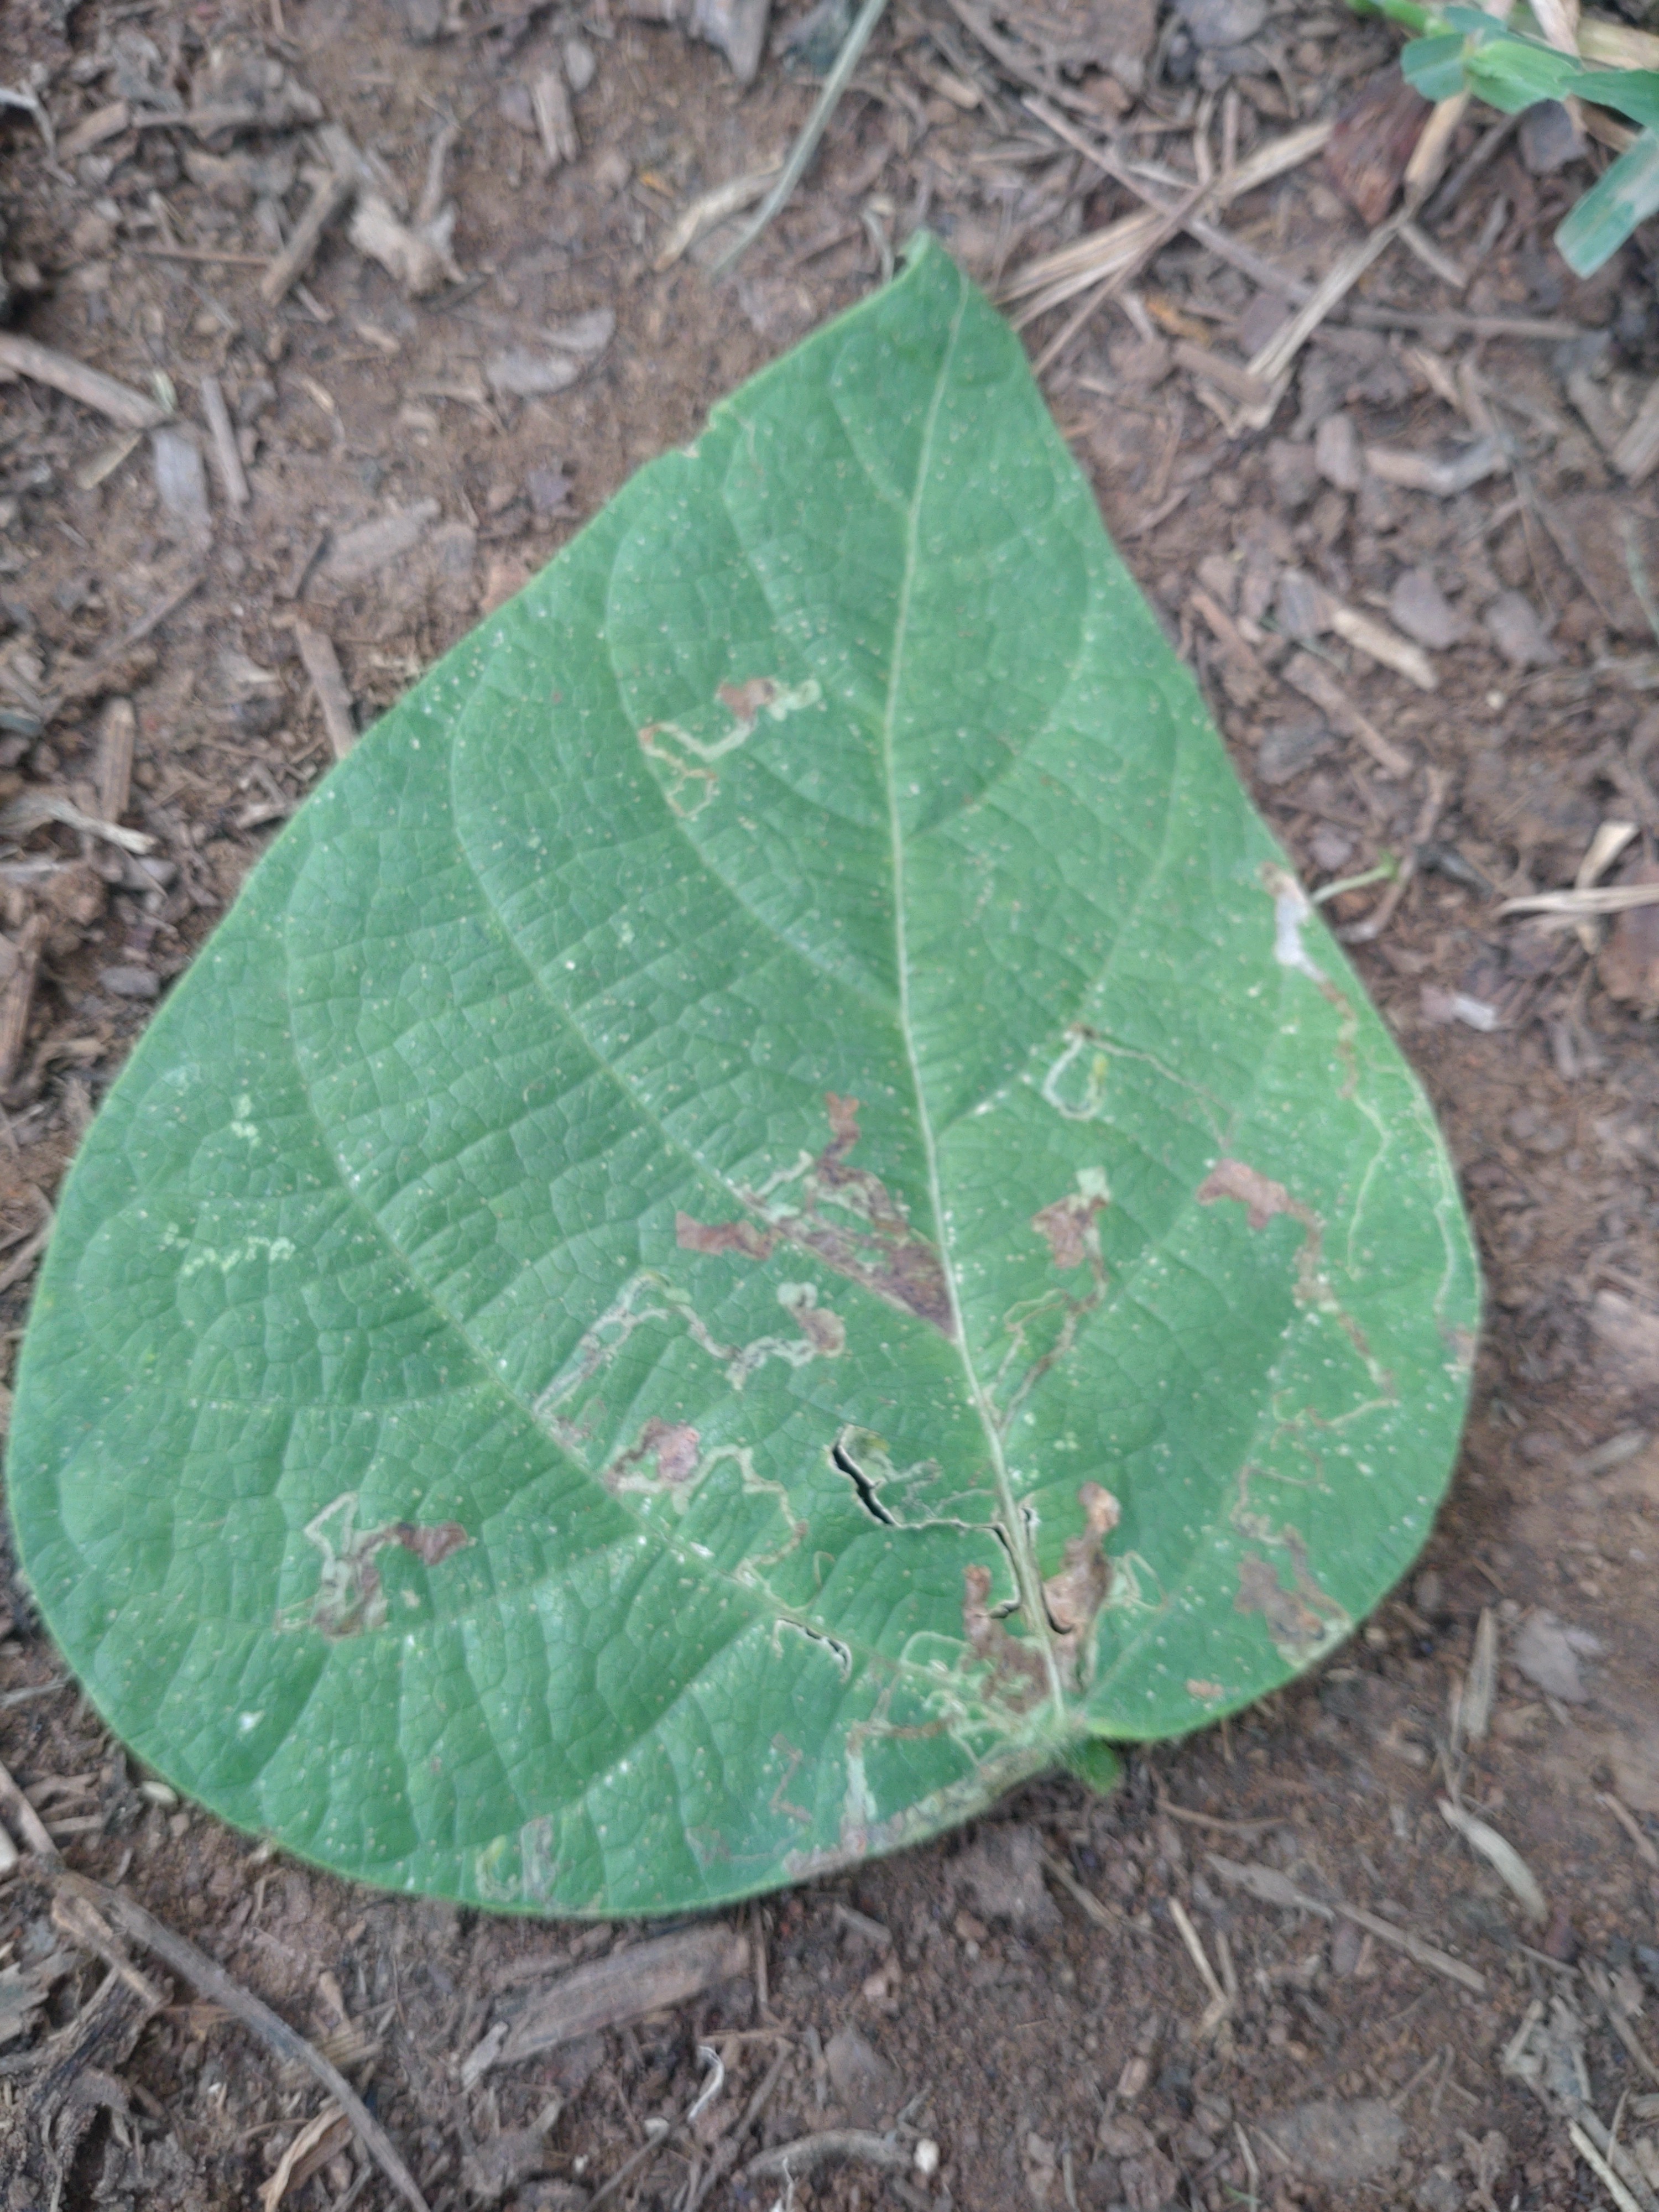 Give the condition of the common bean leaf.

anthracnose
